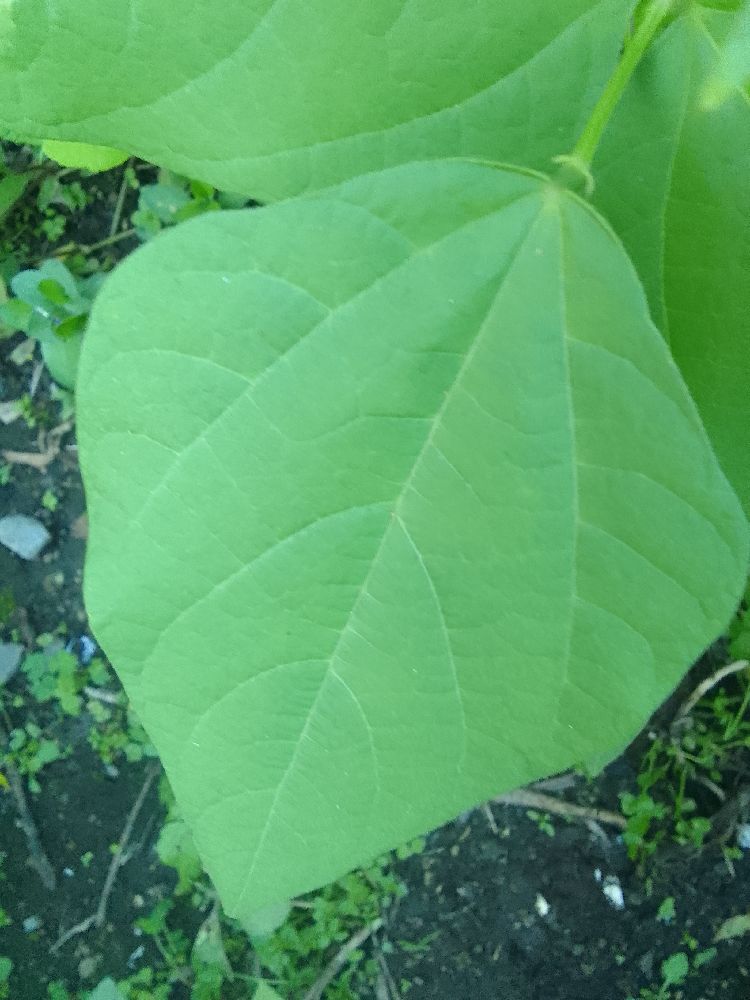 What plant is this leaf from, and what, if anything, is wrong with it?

common bean, healthy
